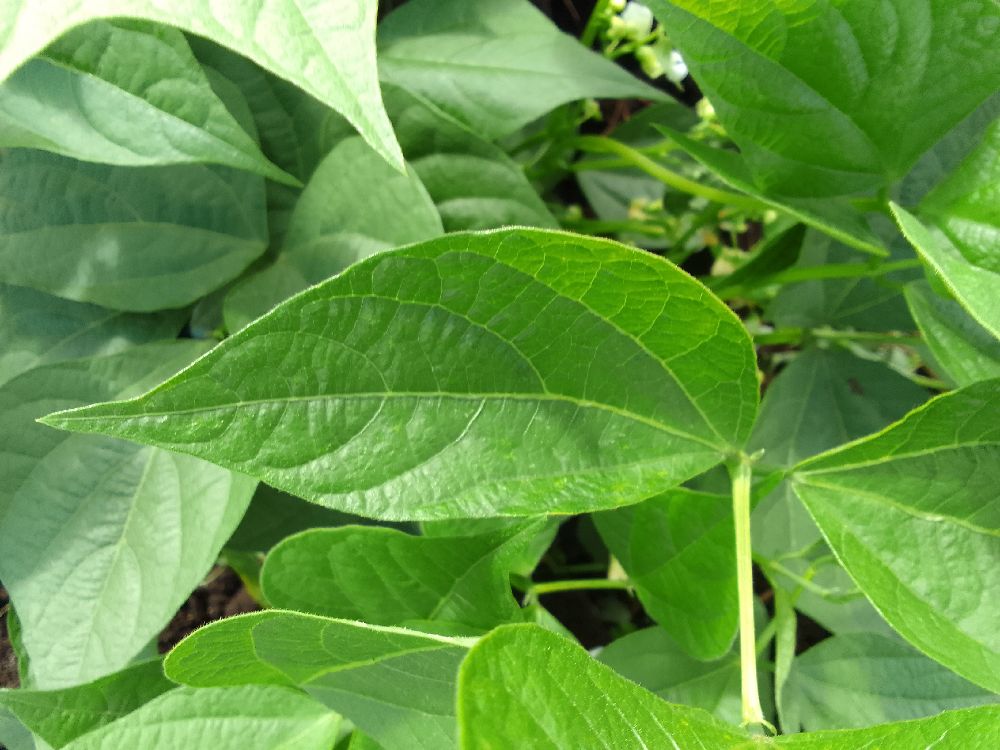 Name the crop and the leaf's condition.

common bean, healthy
